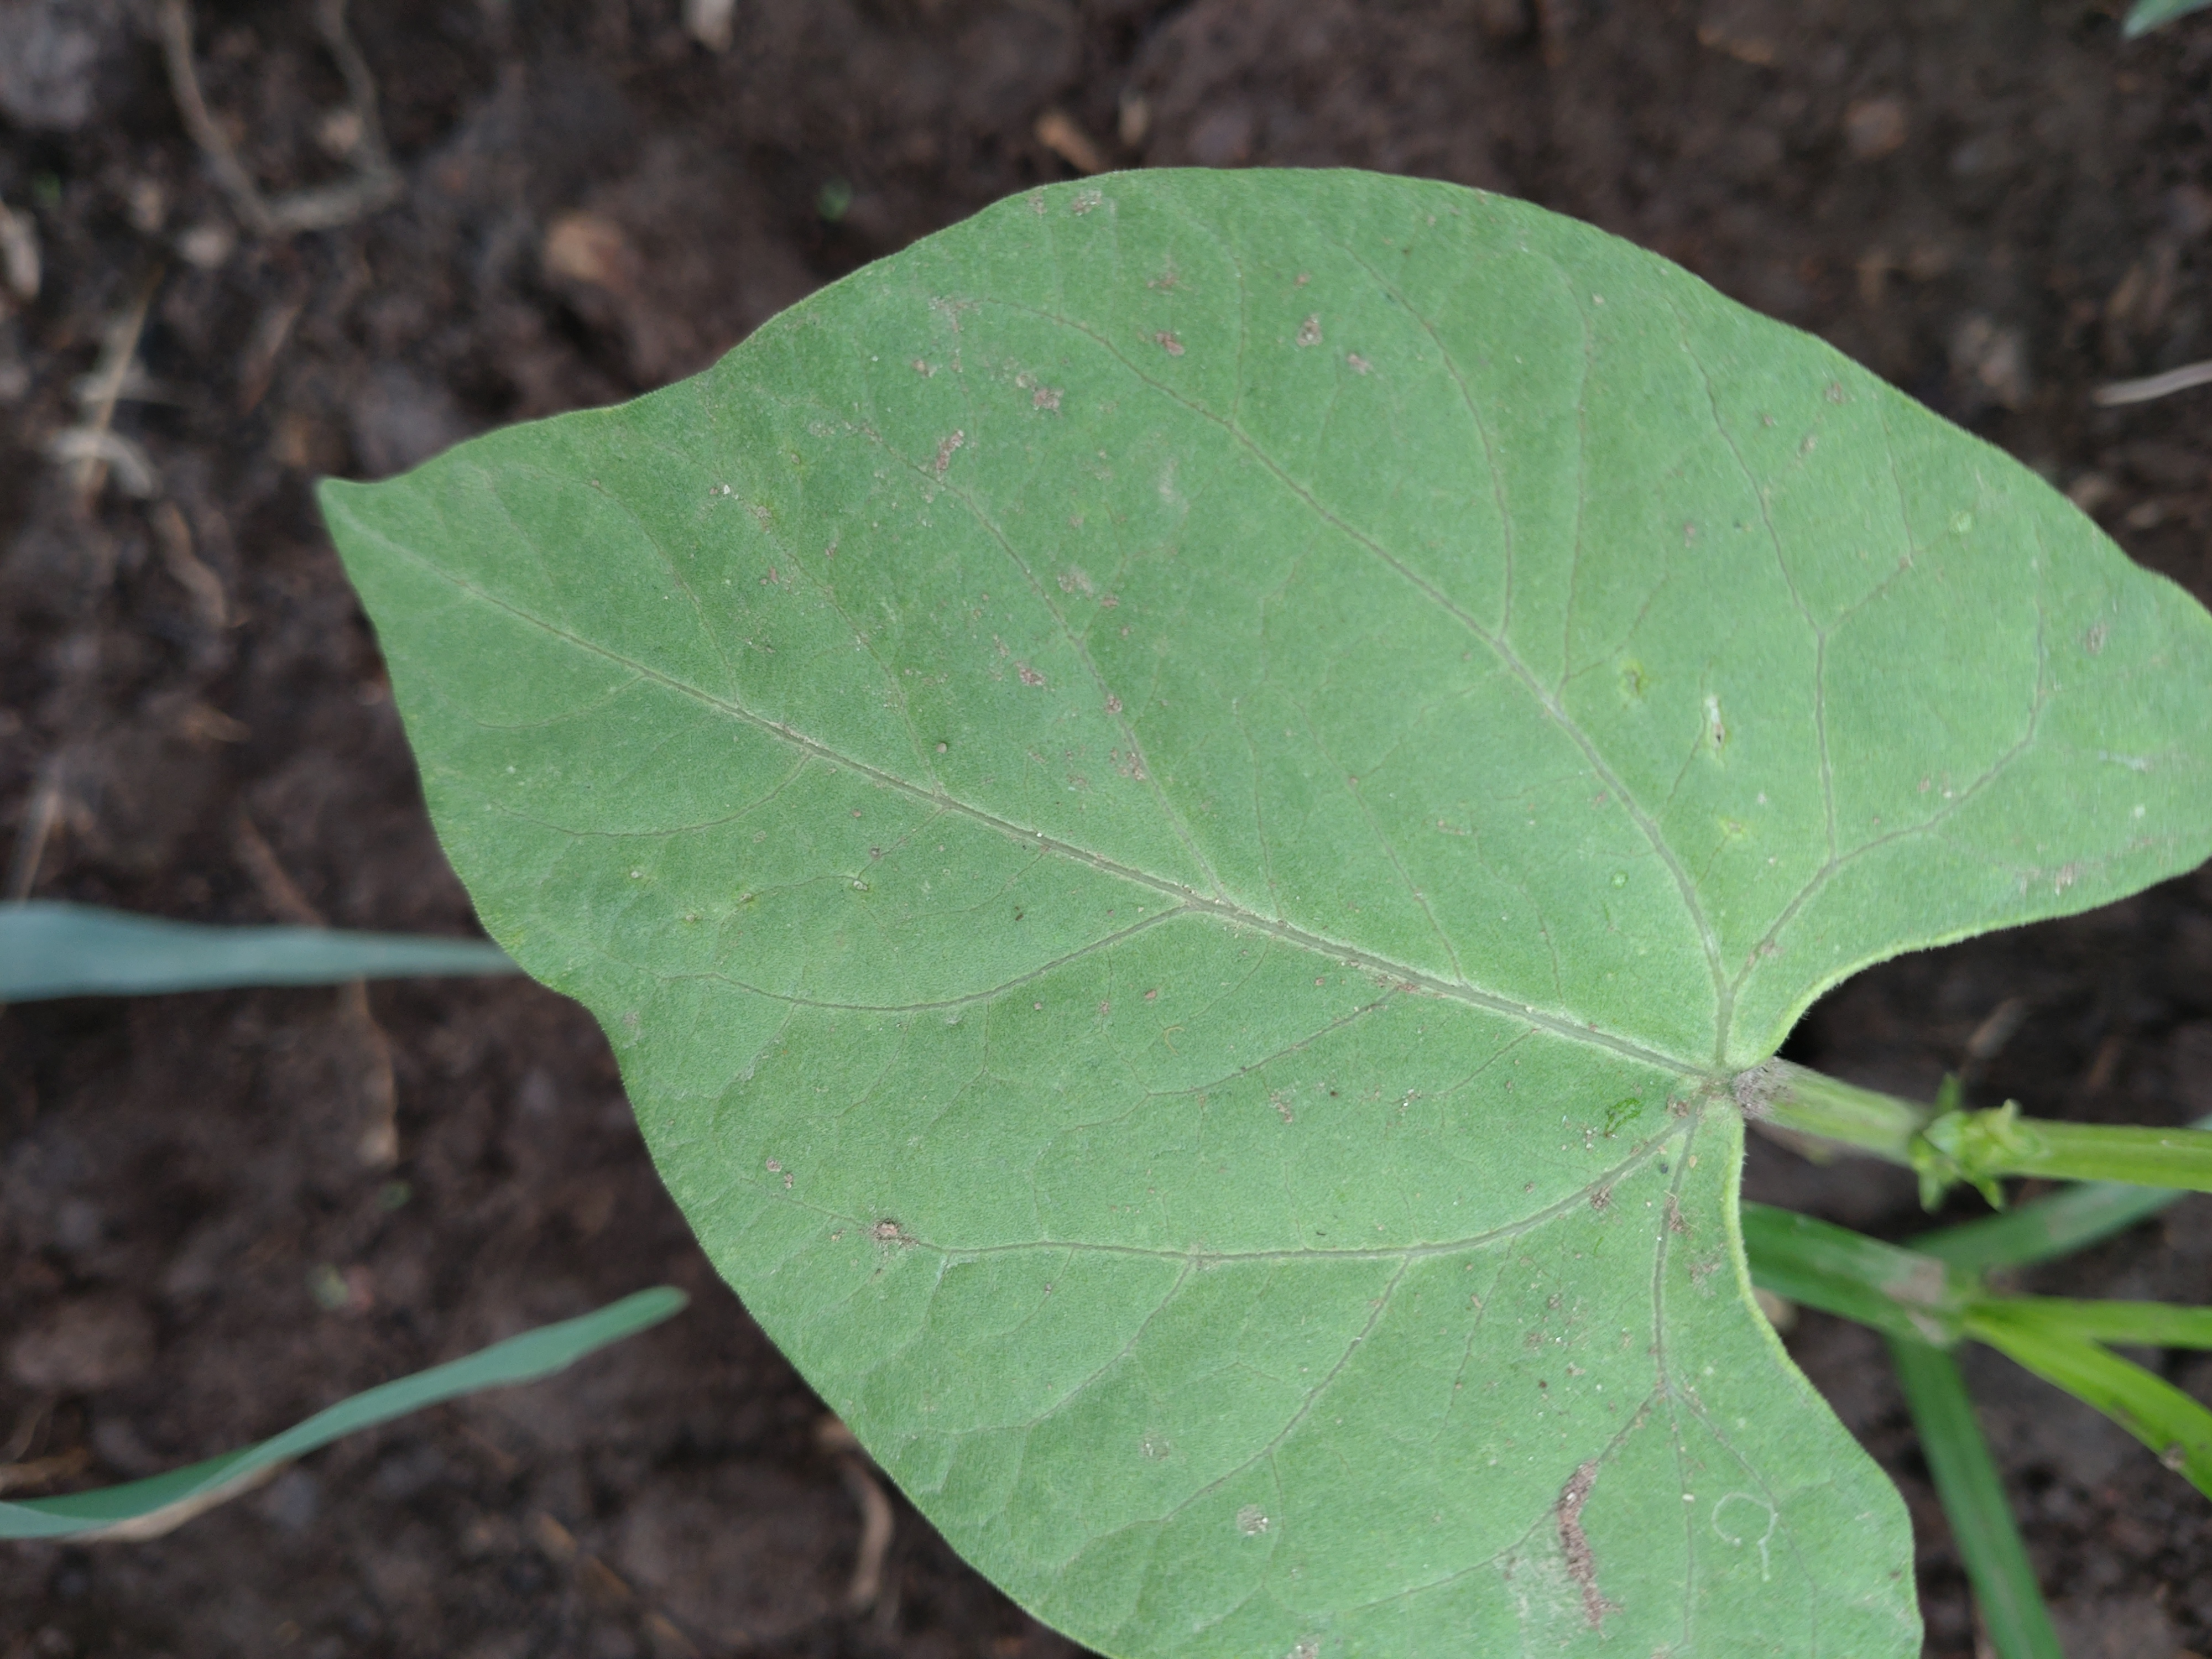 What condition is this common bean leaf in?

healthy
